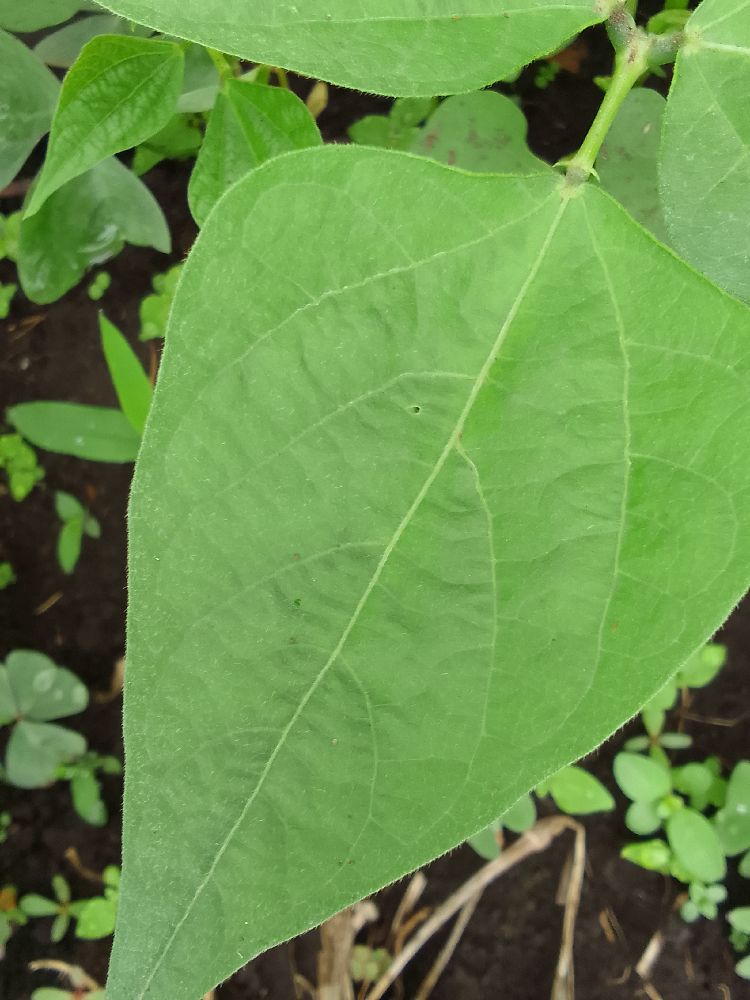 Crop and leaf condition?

common bean, healthy
